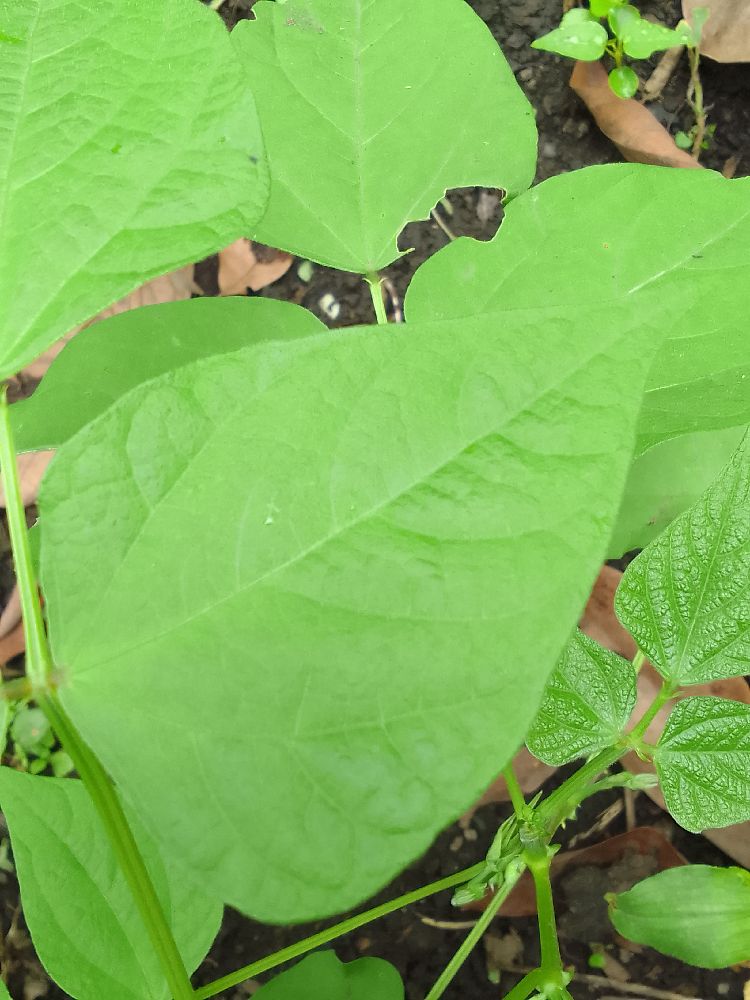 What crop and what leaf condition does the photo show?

common bean, healthy
